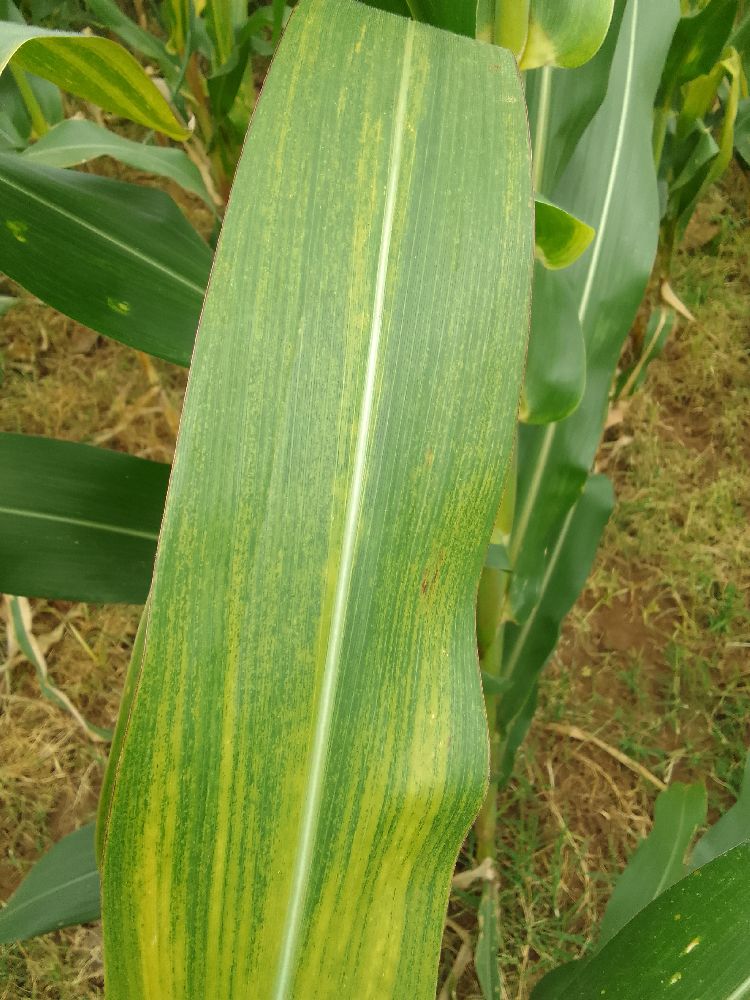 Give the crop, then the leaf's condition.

maize, maize lethal necrosis
